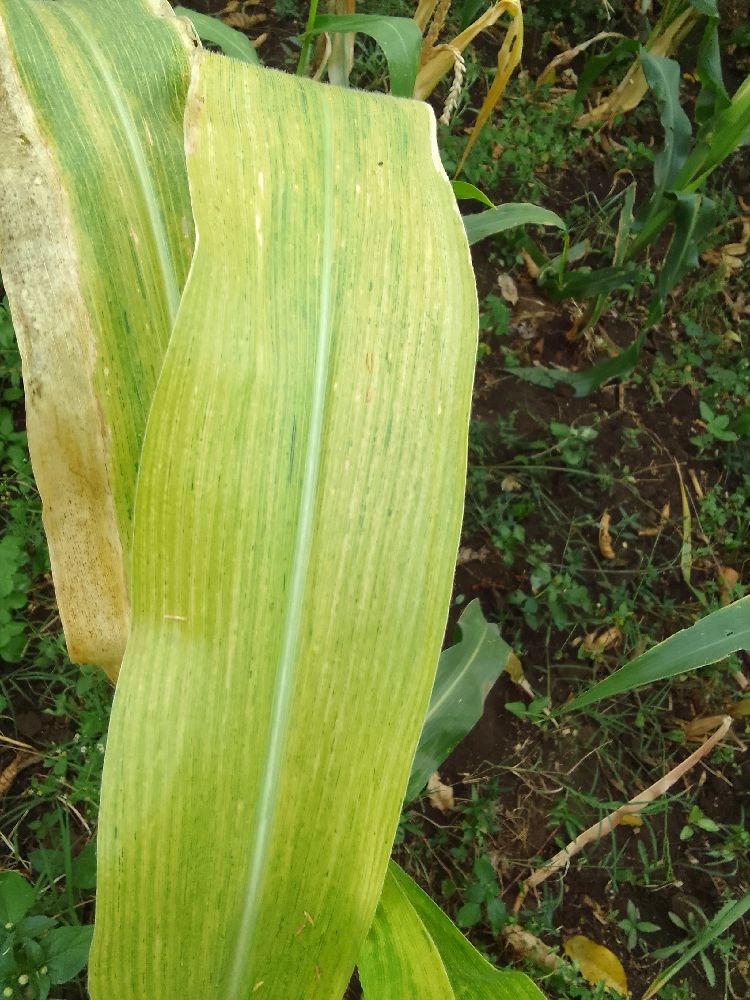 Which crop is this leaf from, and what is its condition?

maize, maize lethal necrosis
